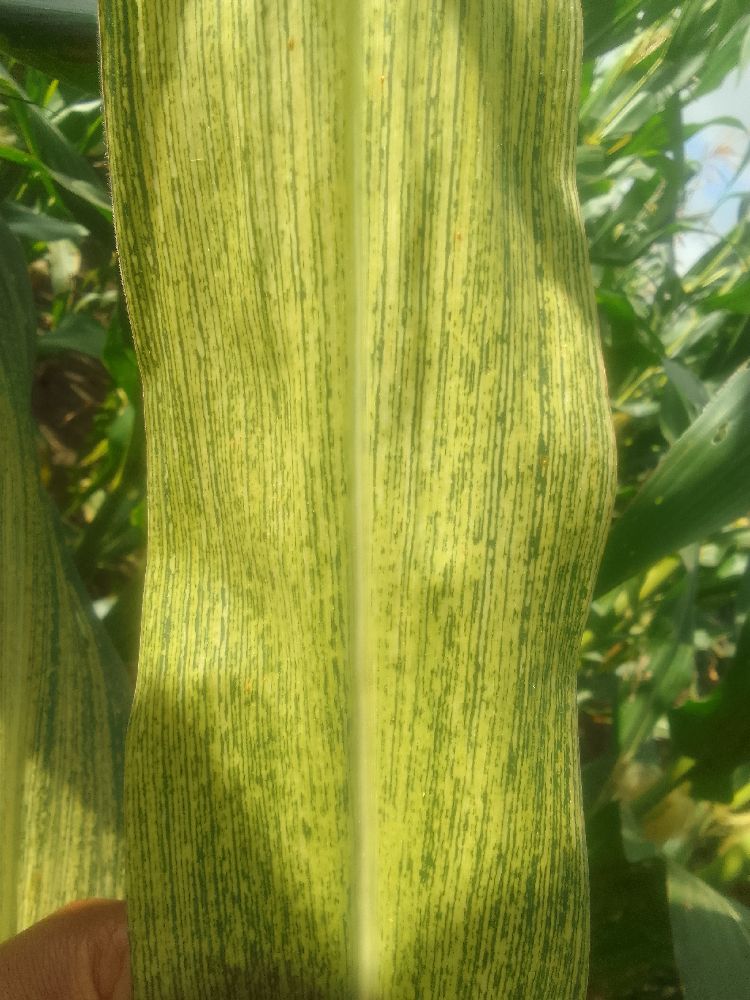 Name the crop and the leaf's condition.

maize, maize streak virus
